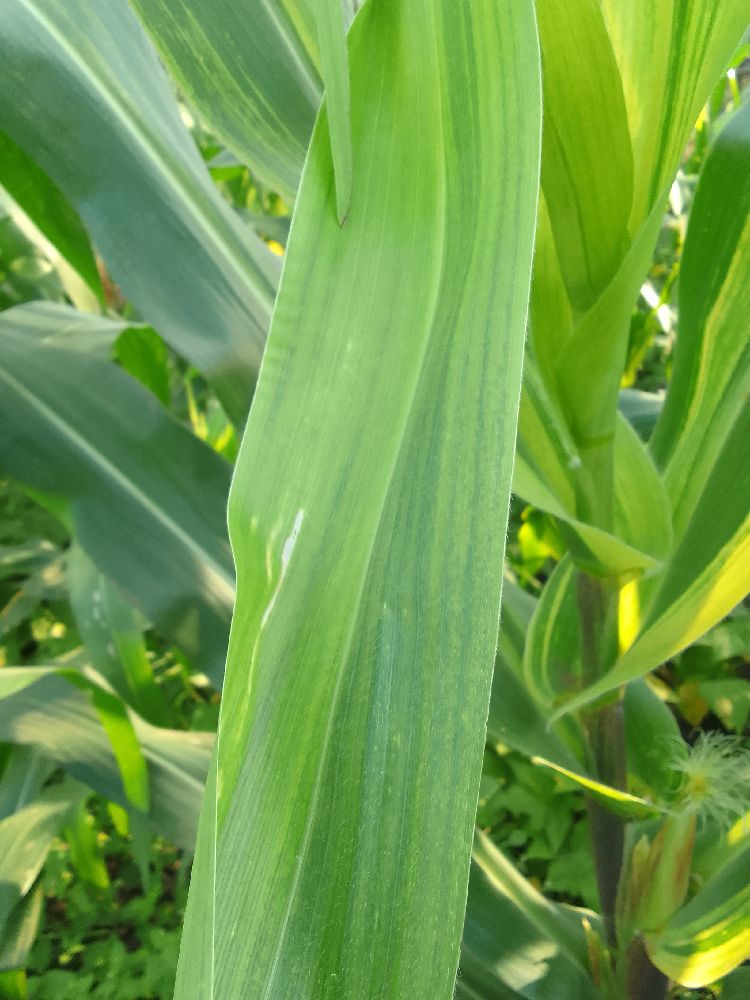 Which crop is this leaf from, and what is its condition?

maize, maize lethal necrosis
